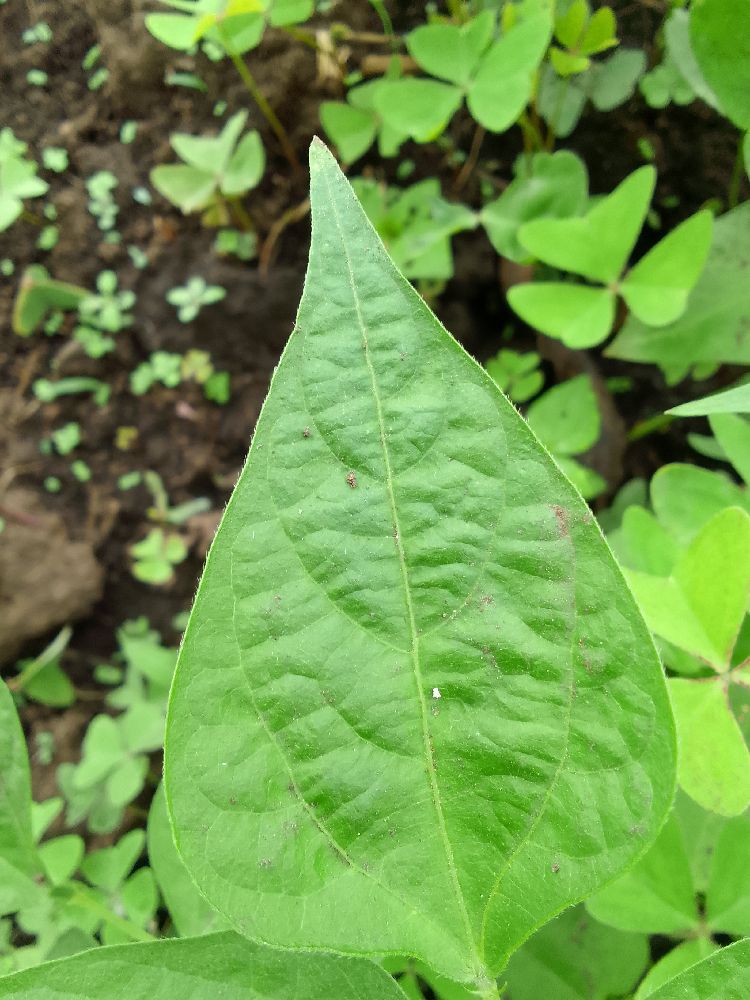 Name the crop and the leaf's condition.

common bean, healthy
